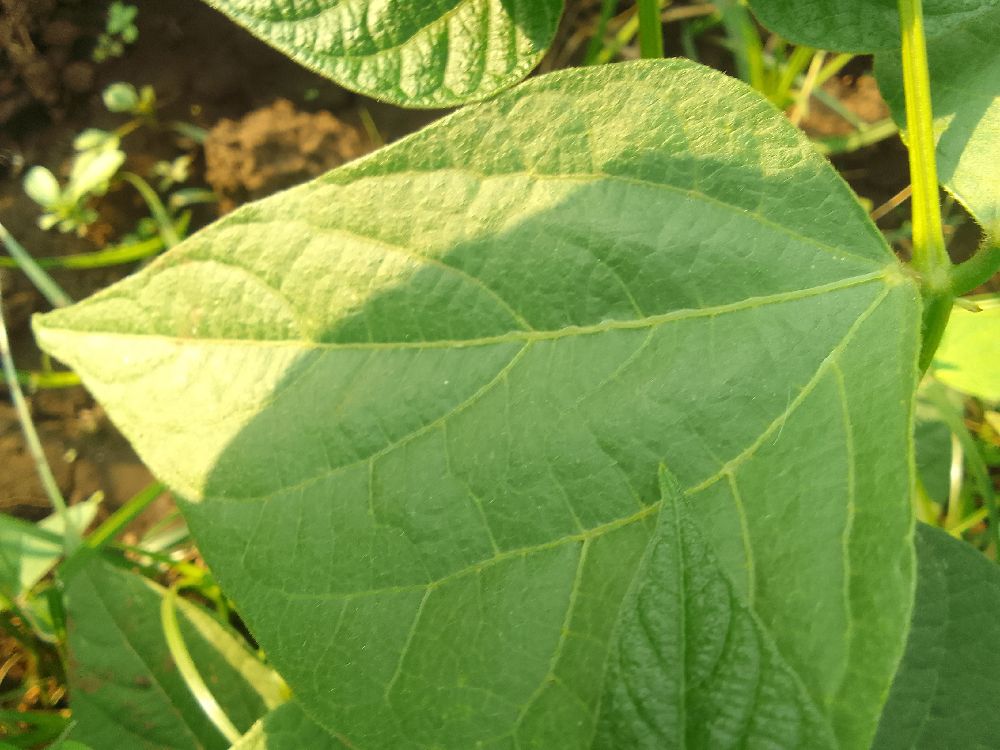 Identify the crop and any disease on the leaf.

common bean, healthy
